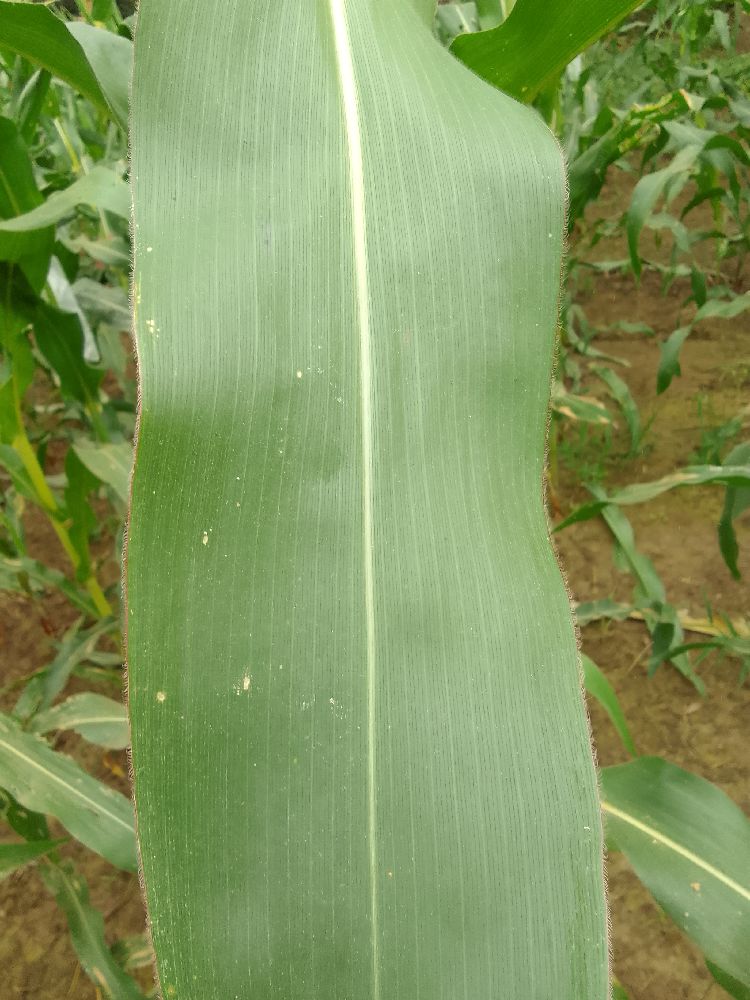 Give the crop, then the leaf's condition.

maize, healthy
